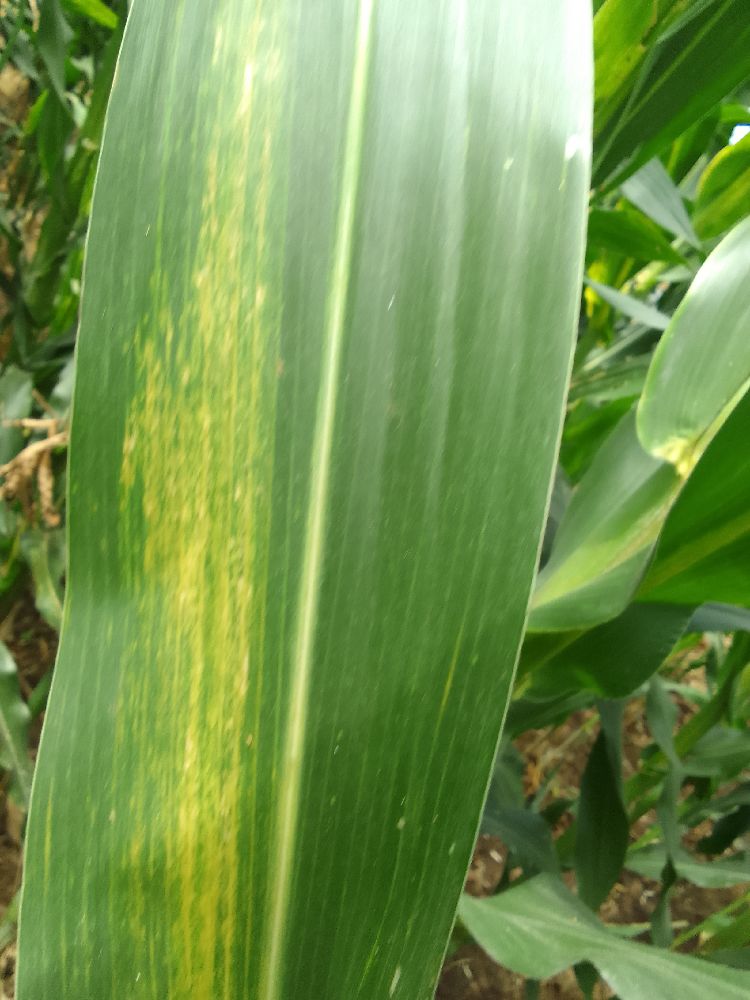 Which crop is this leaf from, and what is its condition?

maize, maize lethal necrosis
